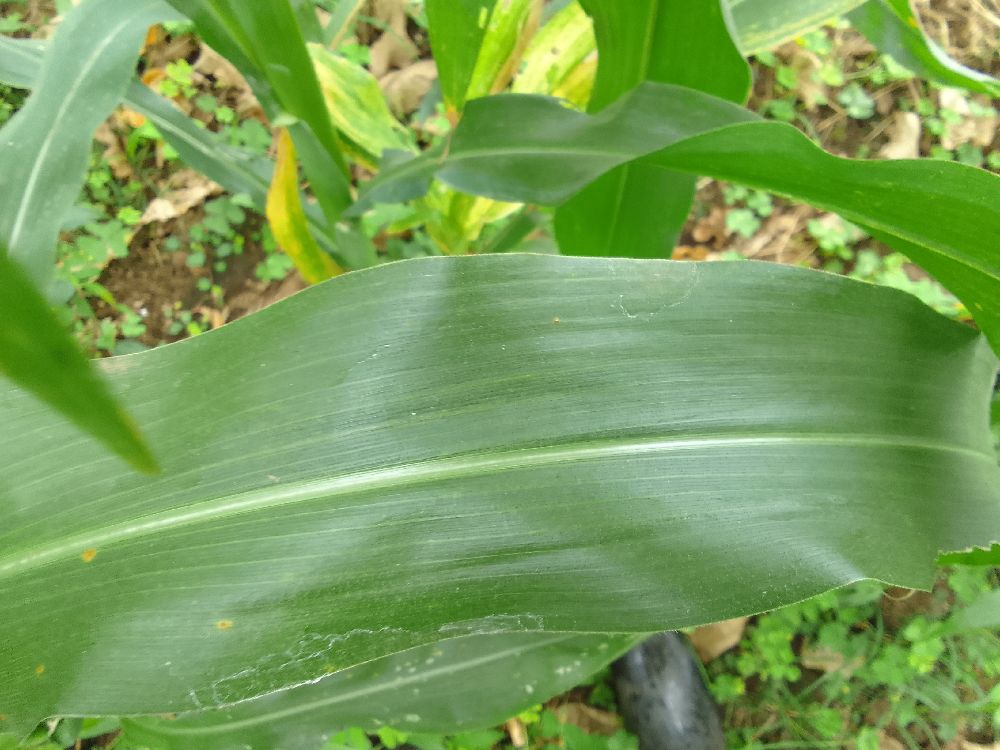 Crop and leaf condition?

maize, healthy
